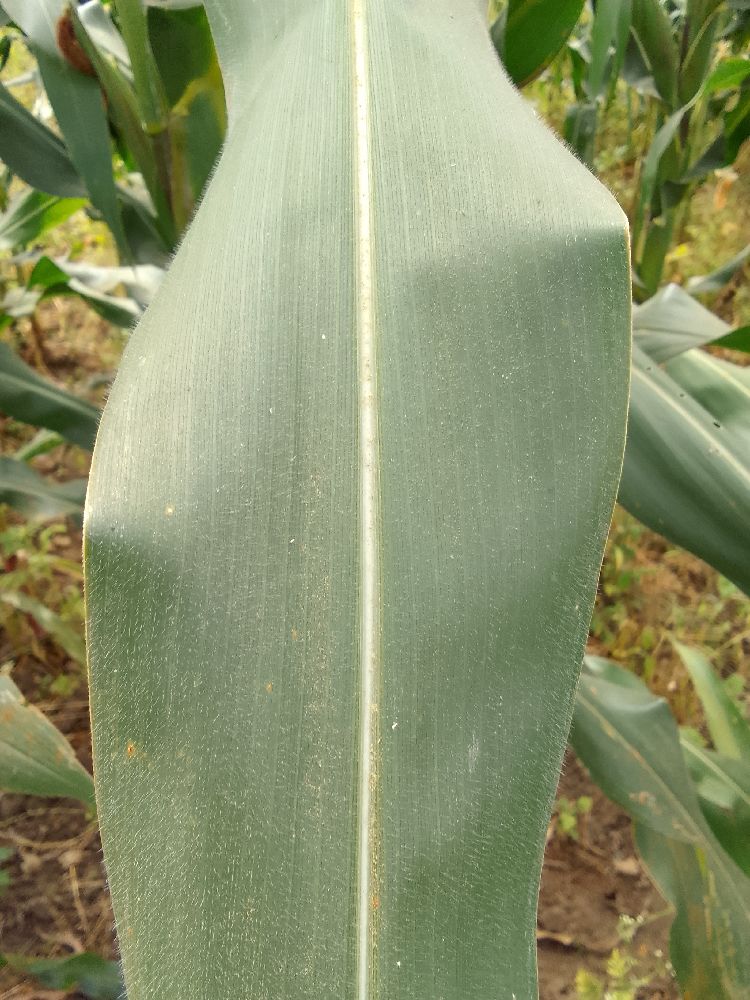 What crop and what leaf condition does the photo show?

maize, healthy
